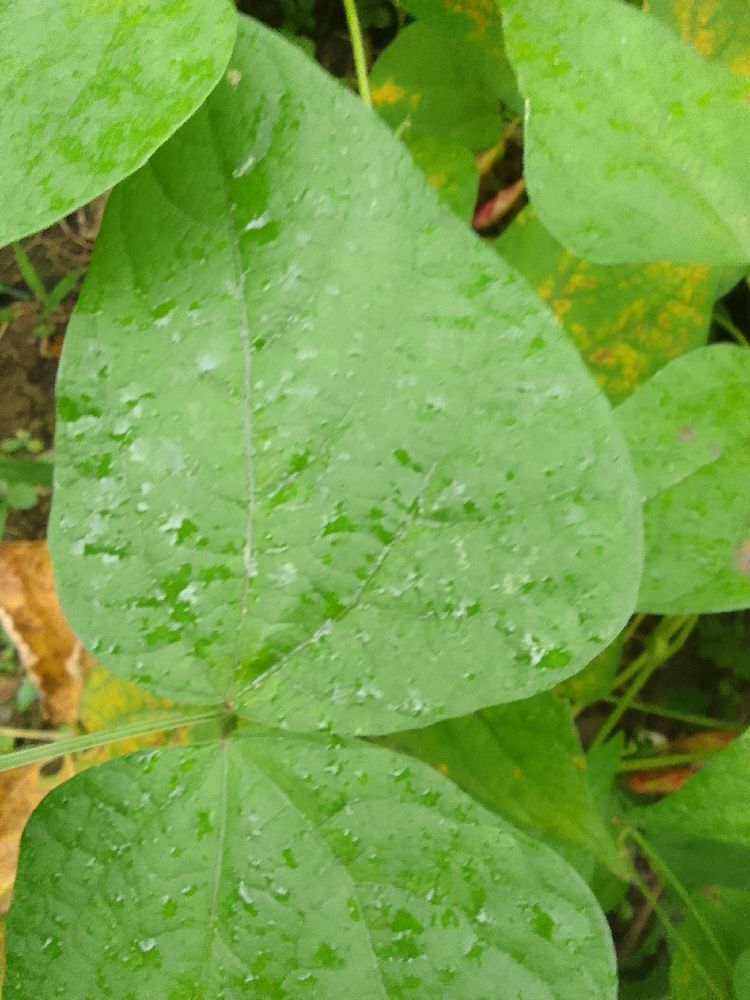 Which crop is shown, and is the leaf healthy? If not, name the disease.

common bean, healthy
